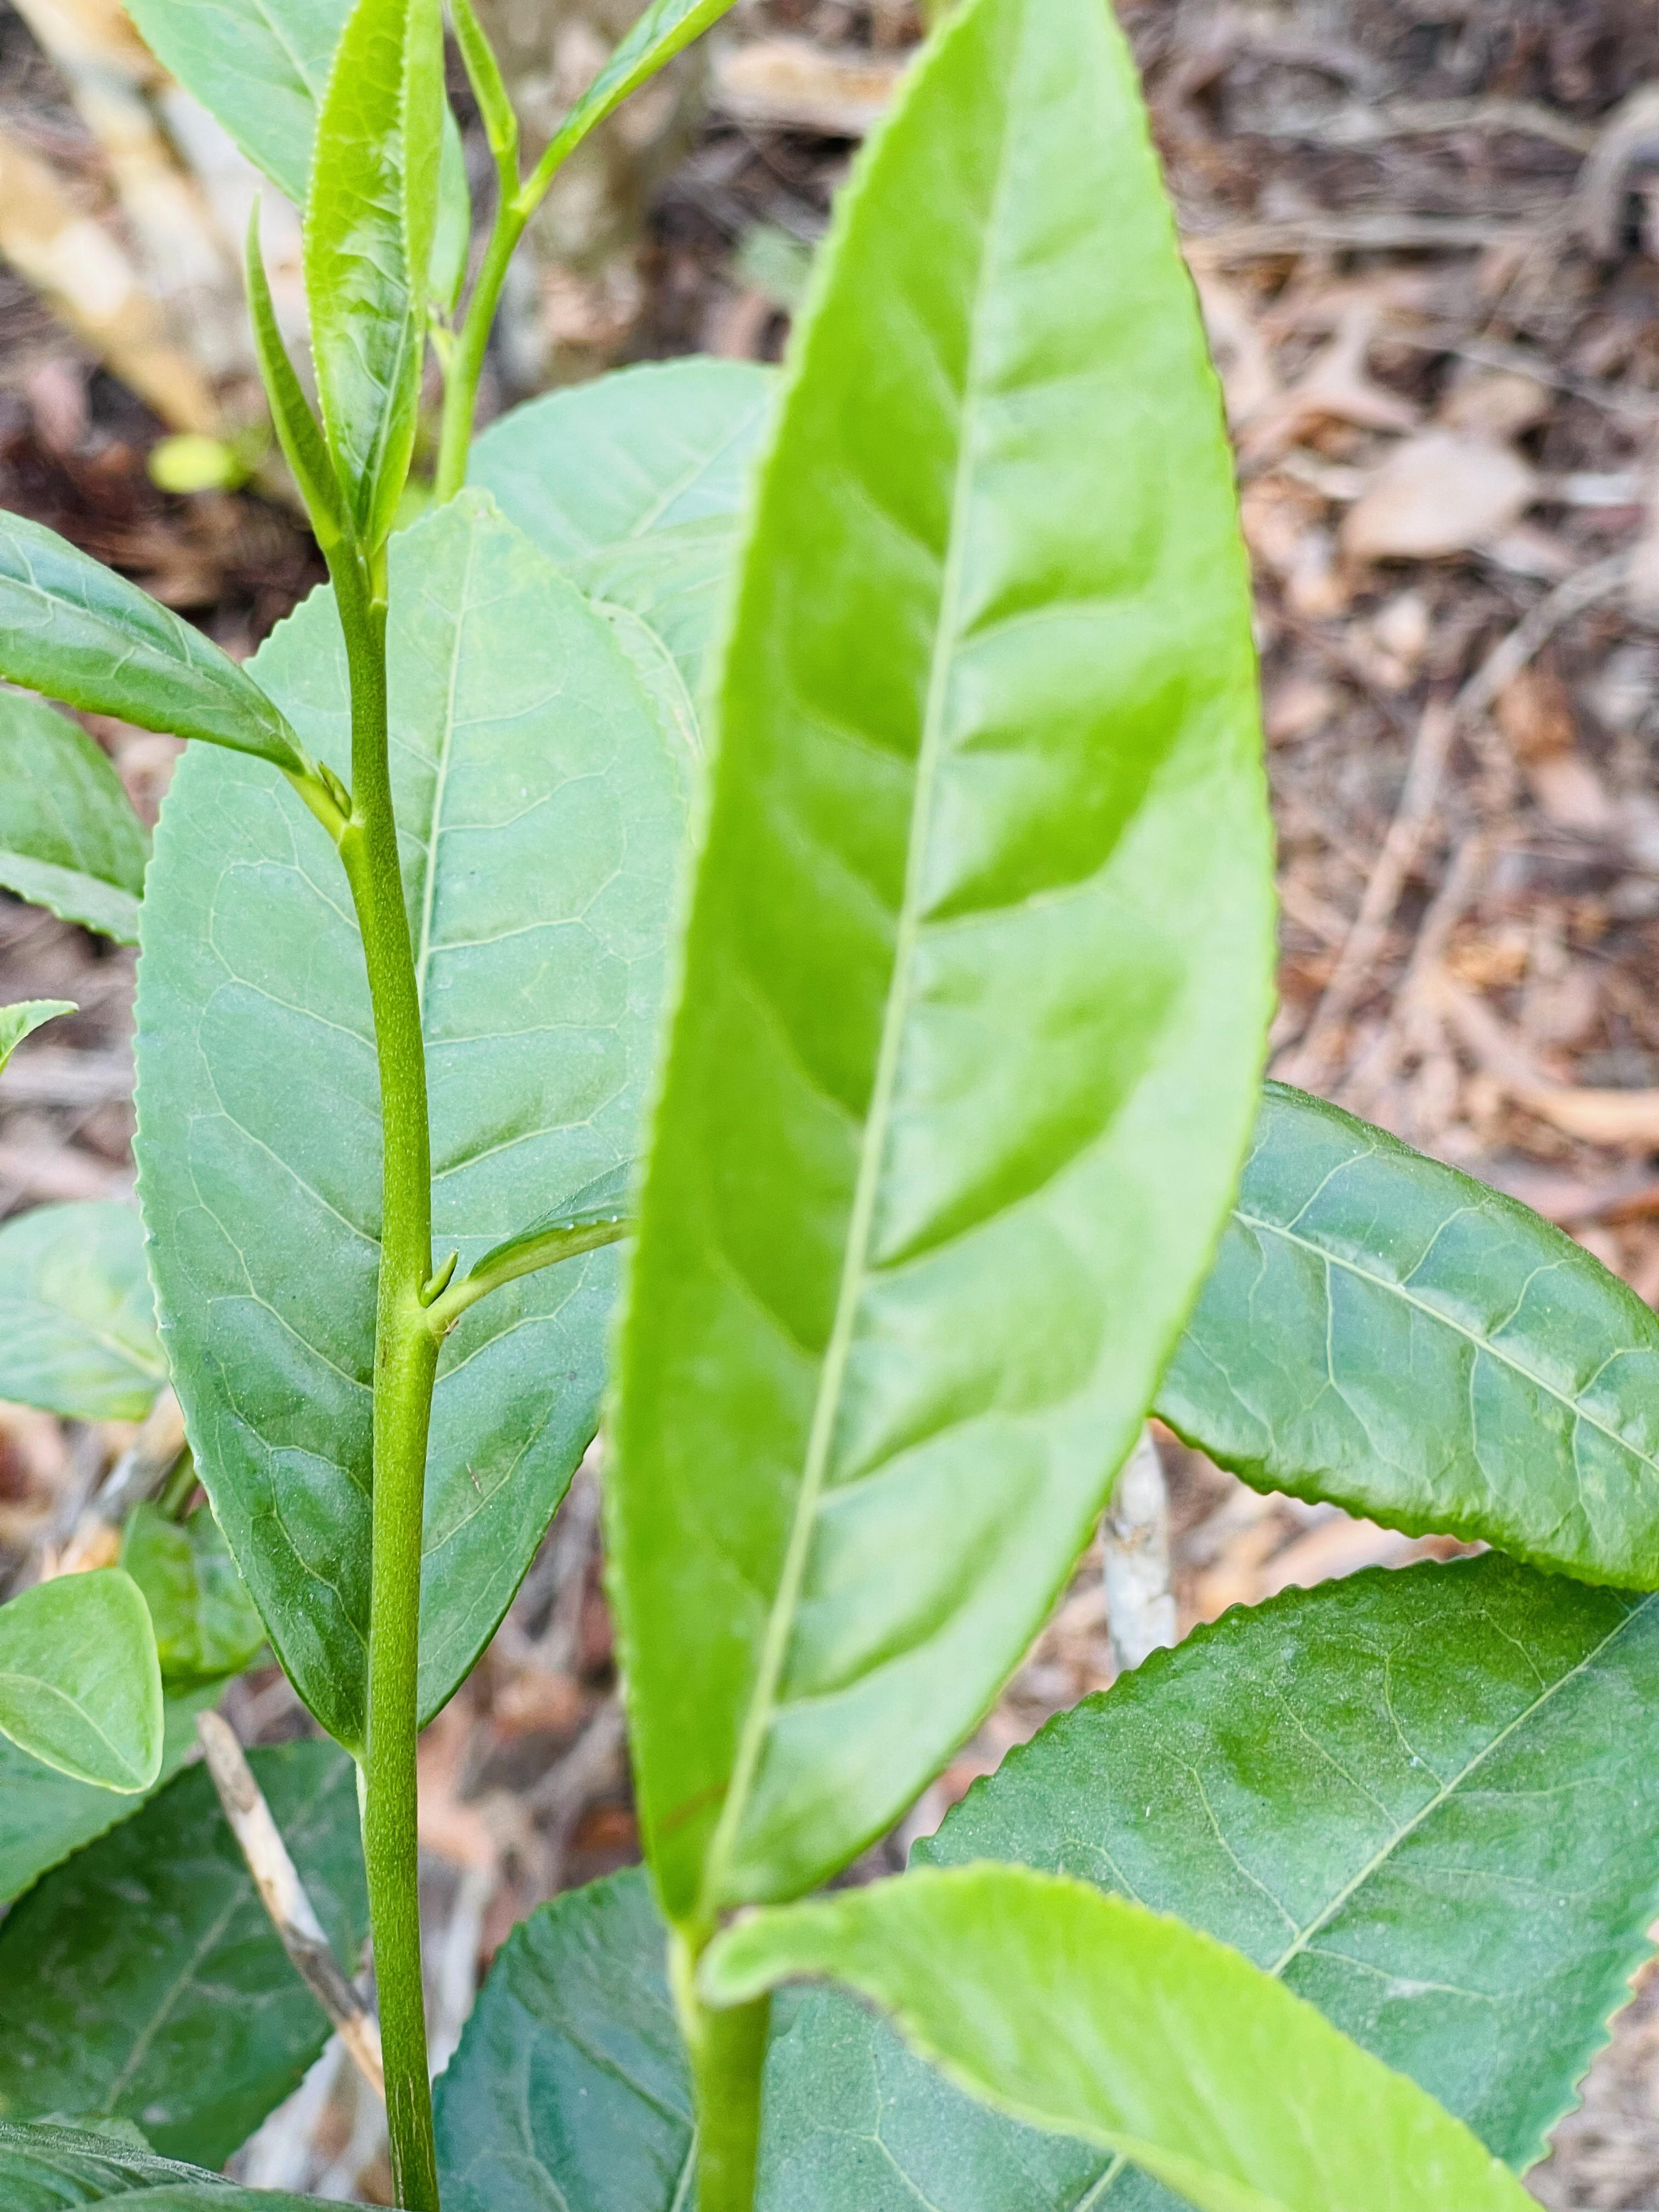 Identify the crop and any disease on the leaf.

tea, healthy leaf
